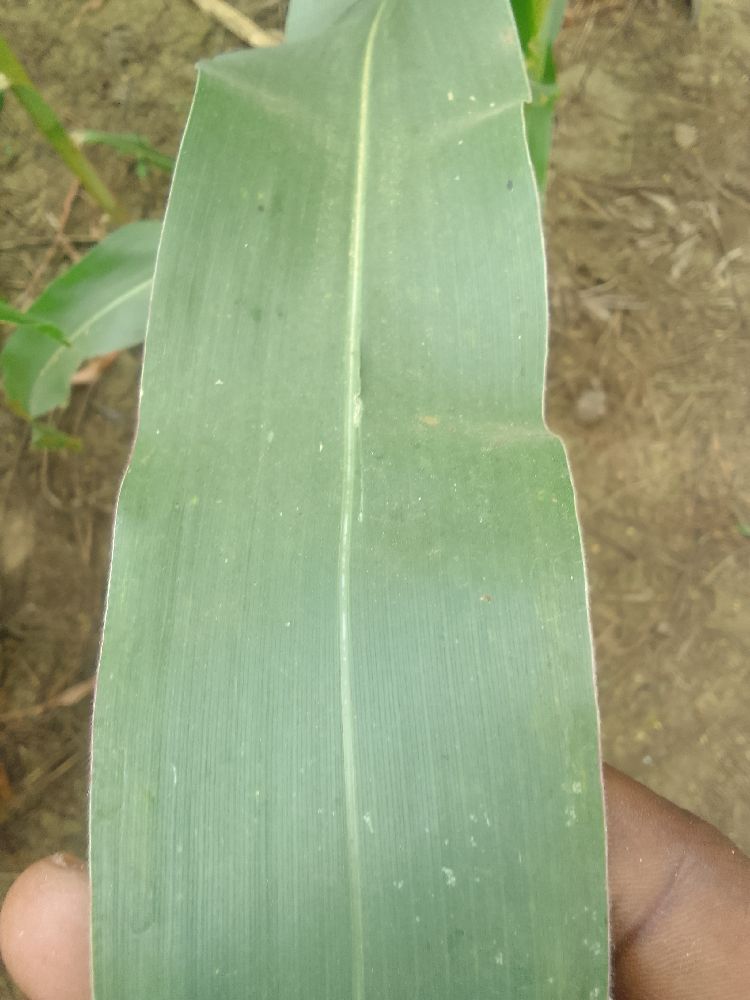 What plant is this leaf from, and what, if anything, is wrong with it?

maize, healthy
